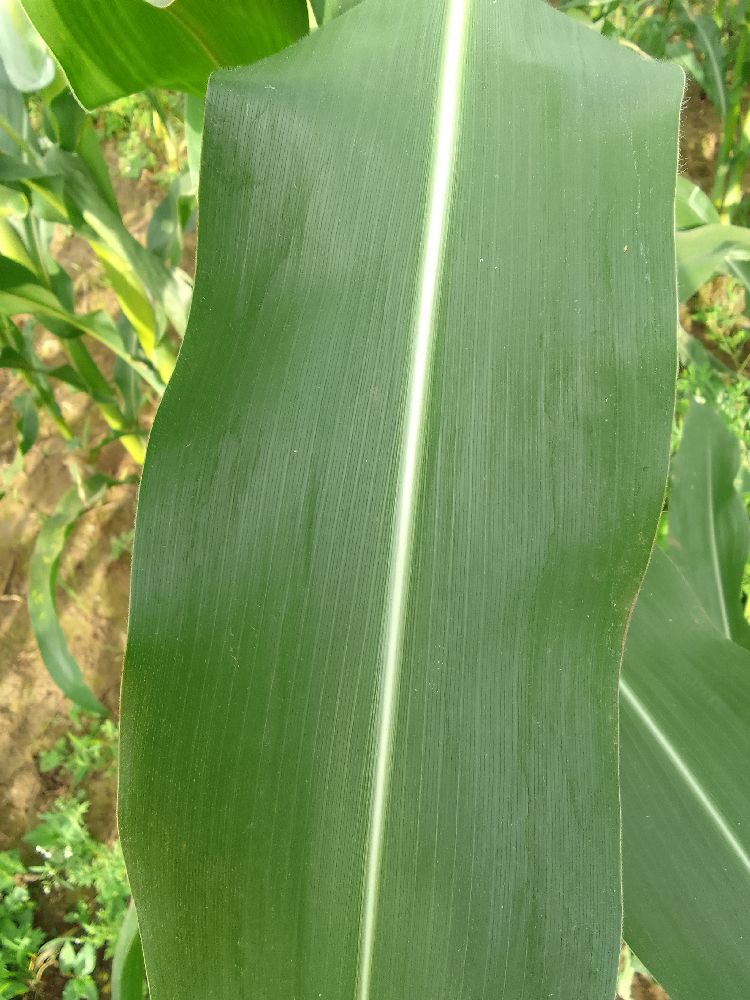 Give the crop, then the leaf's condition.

maize, healthy
